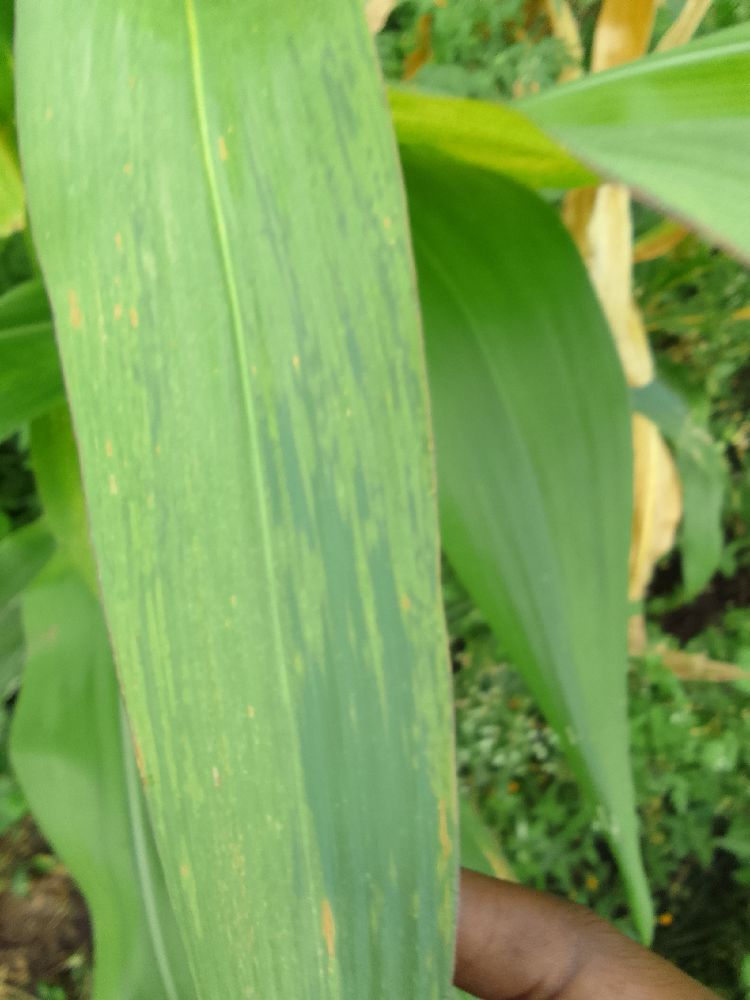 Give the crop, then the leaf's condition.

maize, maize lethal necrosis
